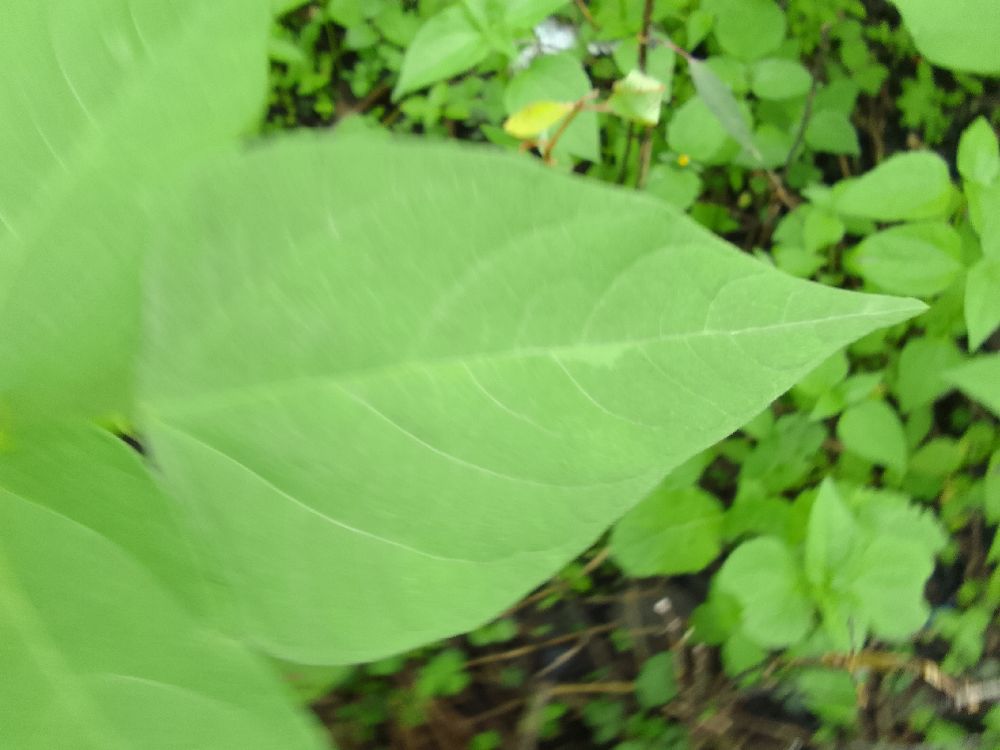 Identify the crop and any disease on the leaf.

common bean, healthy
